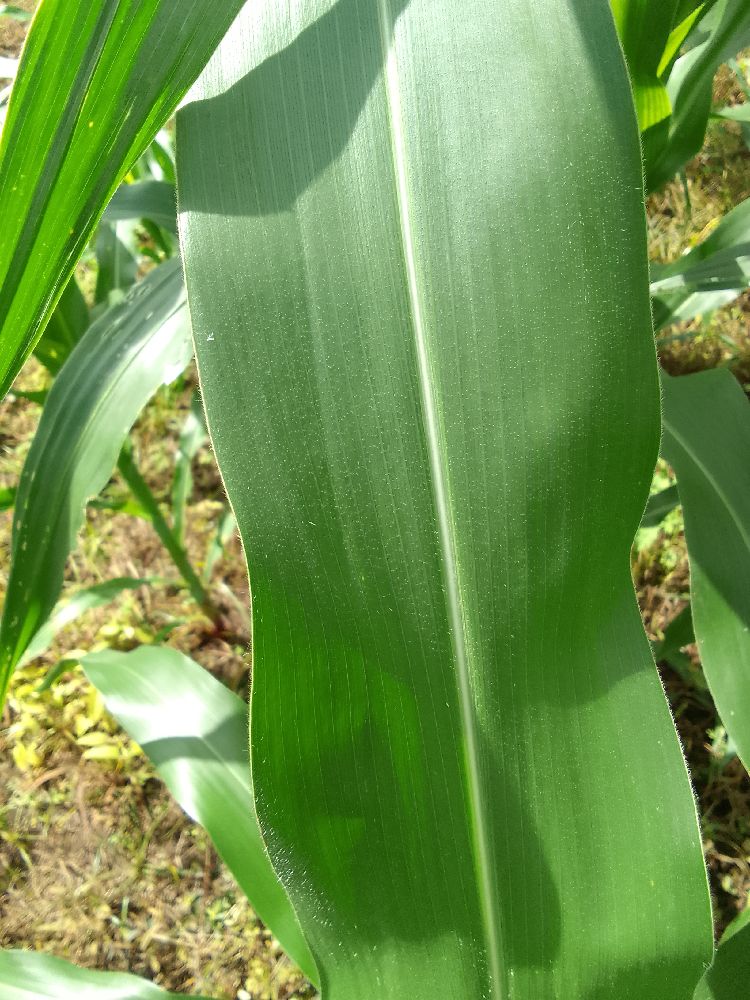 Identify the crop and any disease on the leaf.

maize, healthy
